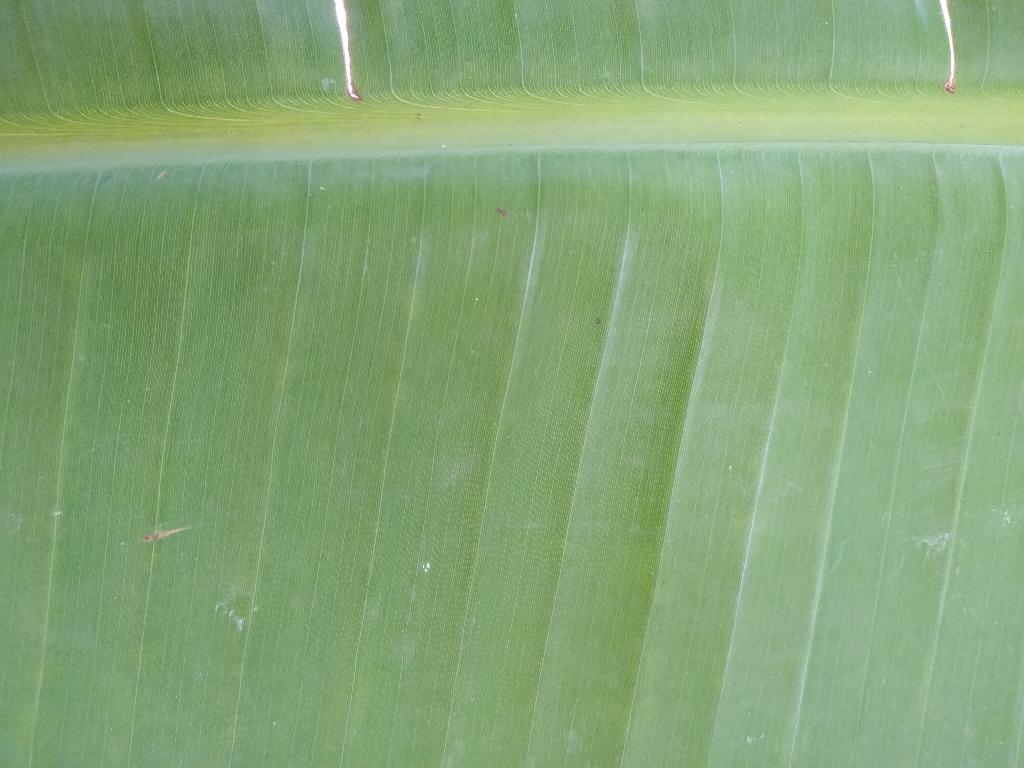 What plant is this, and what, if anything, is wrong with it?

banana, healthy
